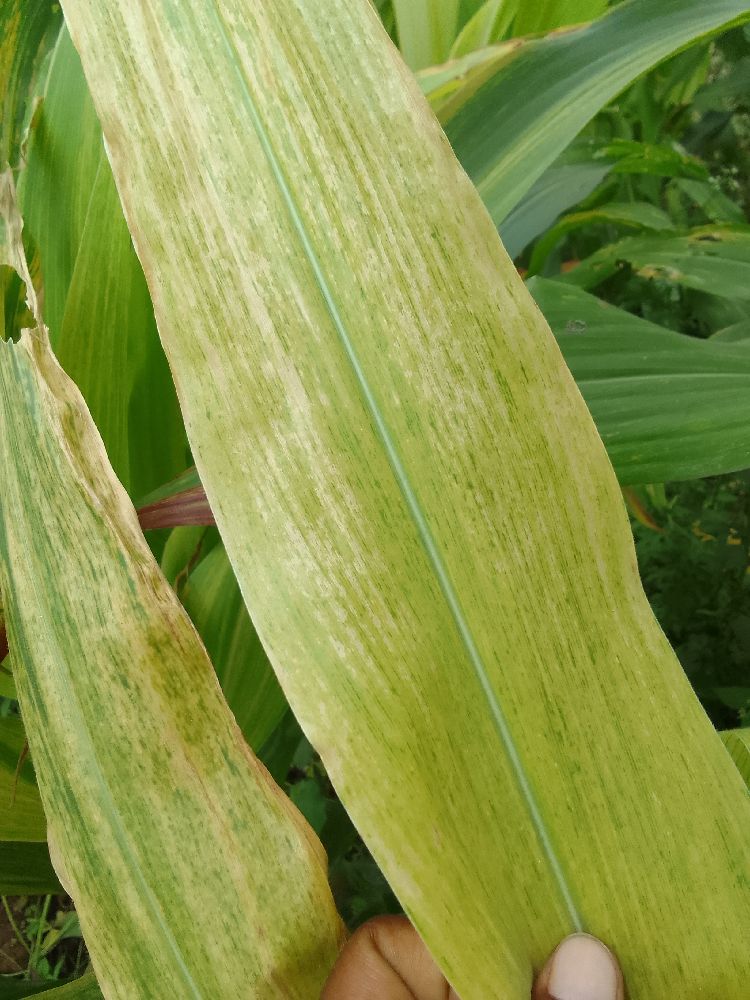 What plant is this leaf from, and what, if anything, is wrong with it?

maize, maize lethal necrosis
